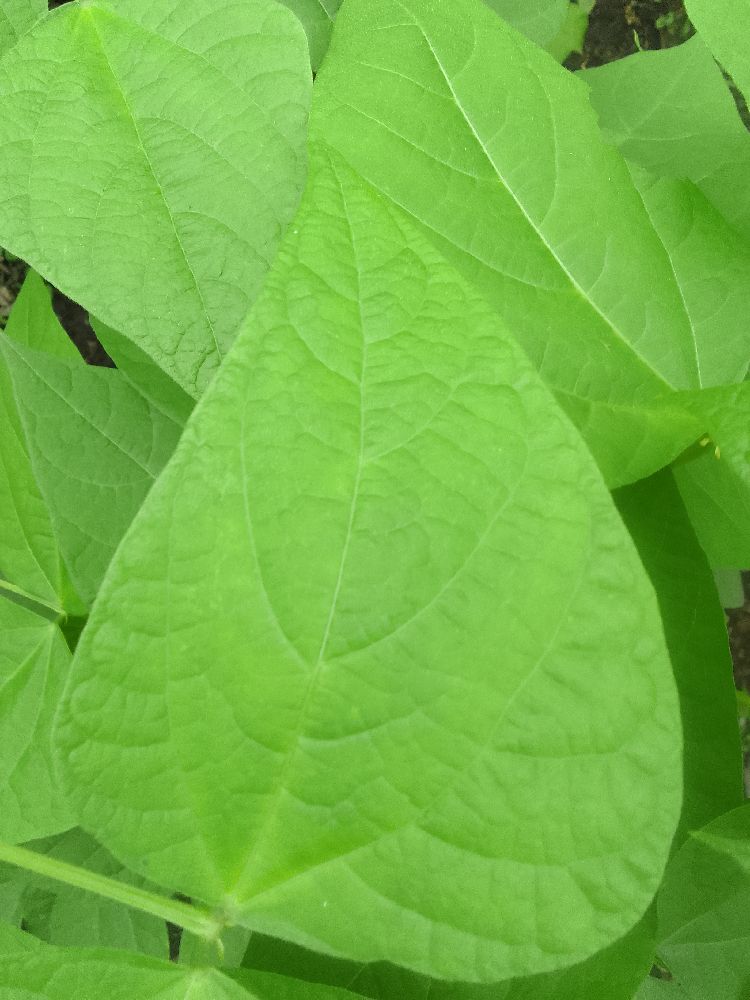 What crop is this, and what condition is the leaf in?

common bean, healthy
